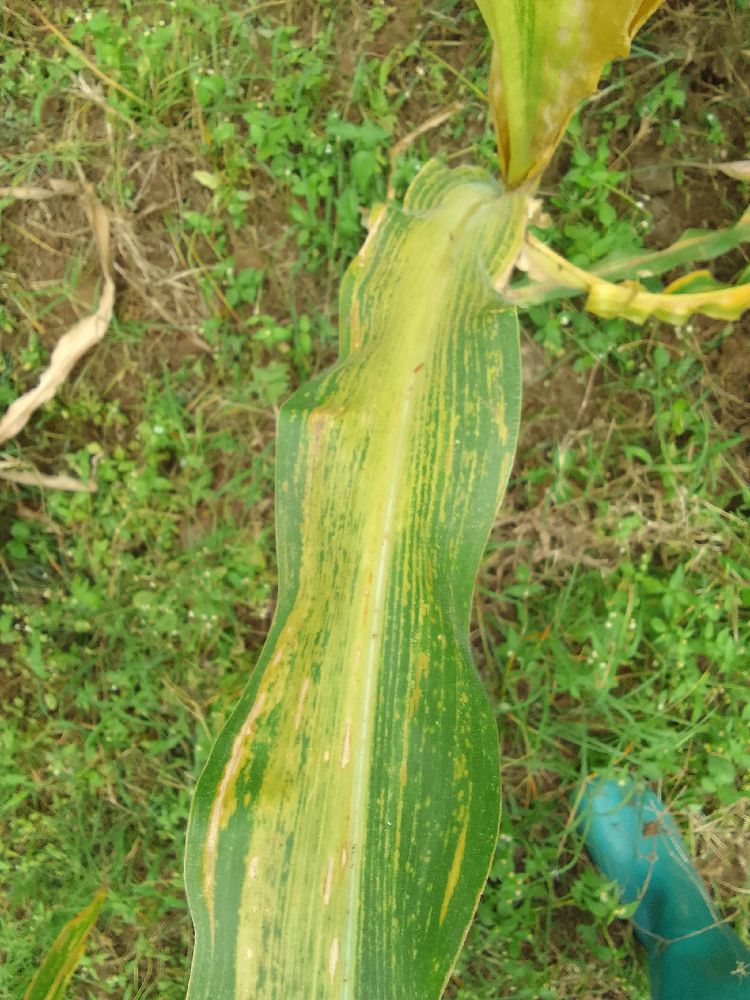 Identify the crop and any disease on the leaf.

maize, maize lethal necrosis
